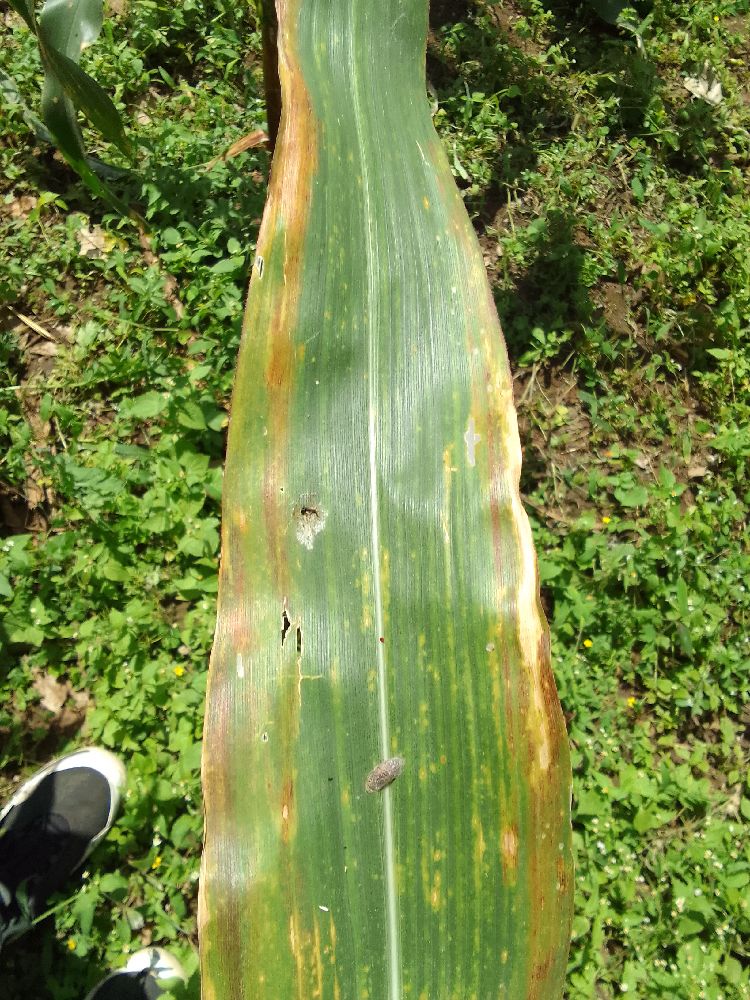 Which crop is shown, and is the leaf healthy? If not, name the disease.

maize, maize lethal necrosis
